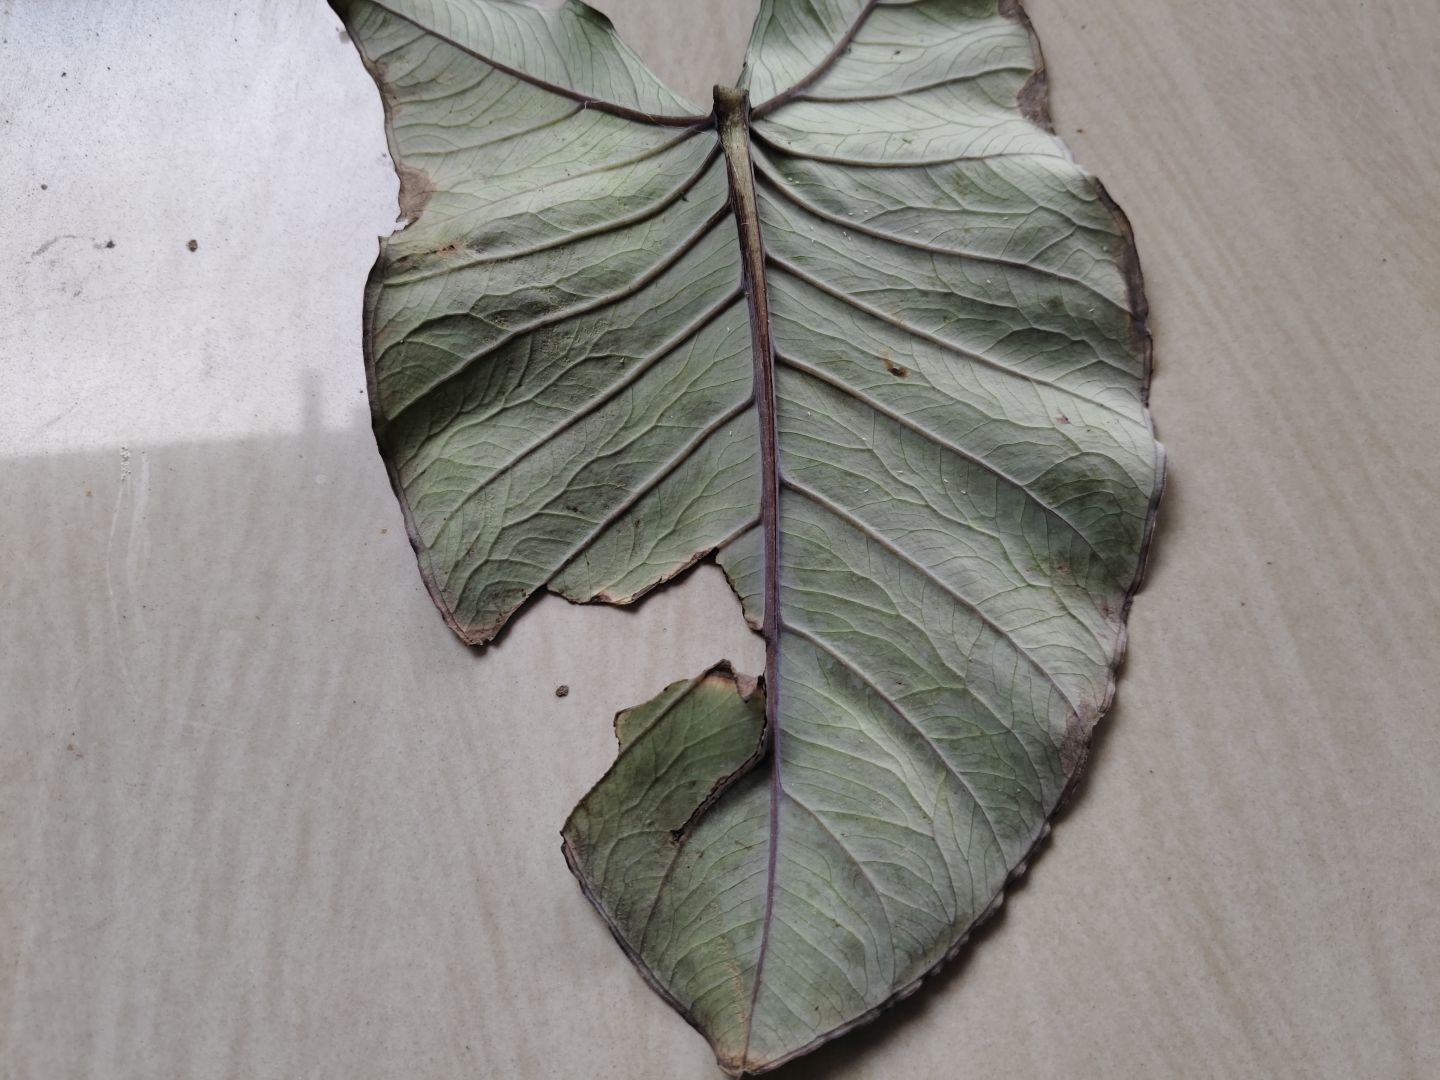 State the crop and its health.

taro, leaf blight
